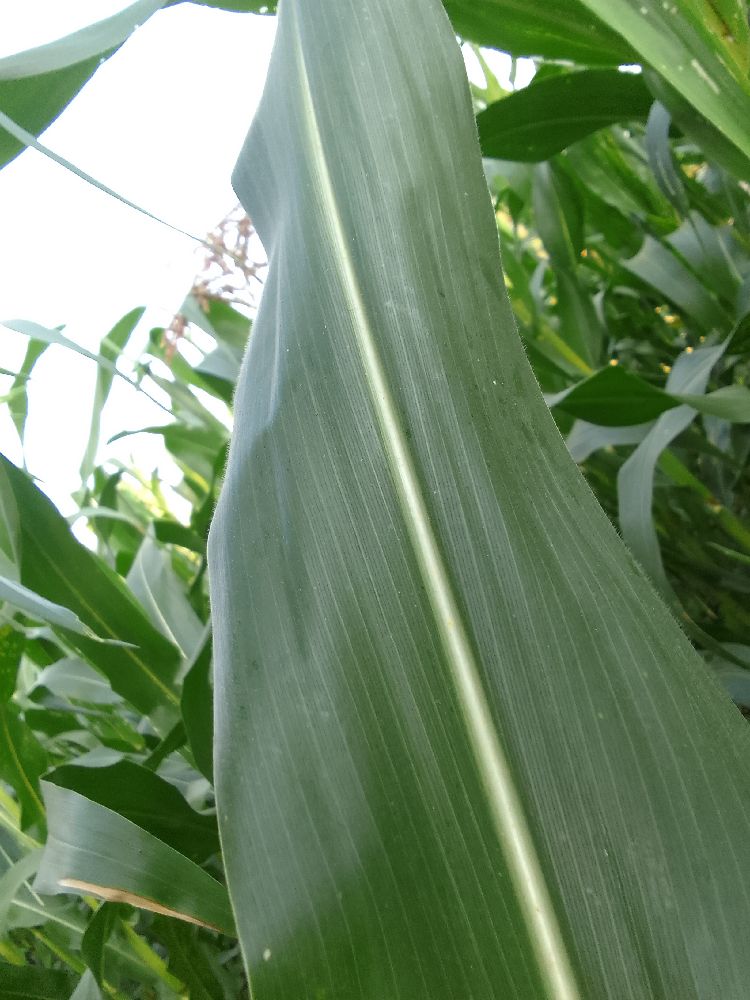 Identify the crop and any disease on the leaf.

maize, healthy
